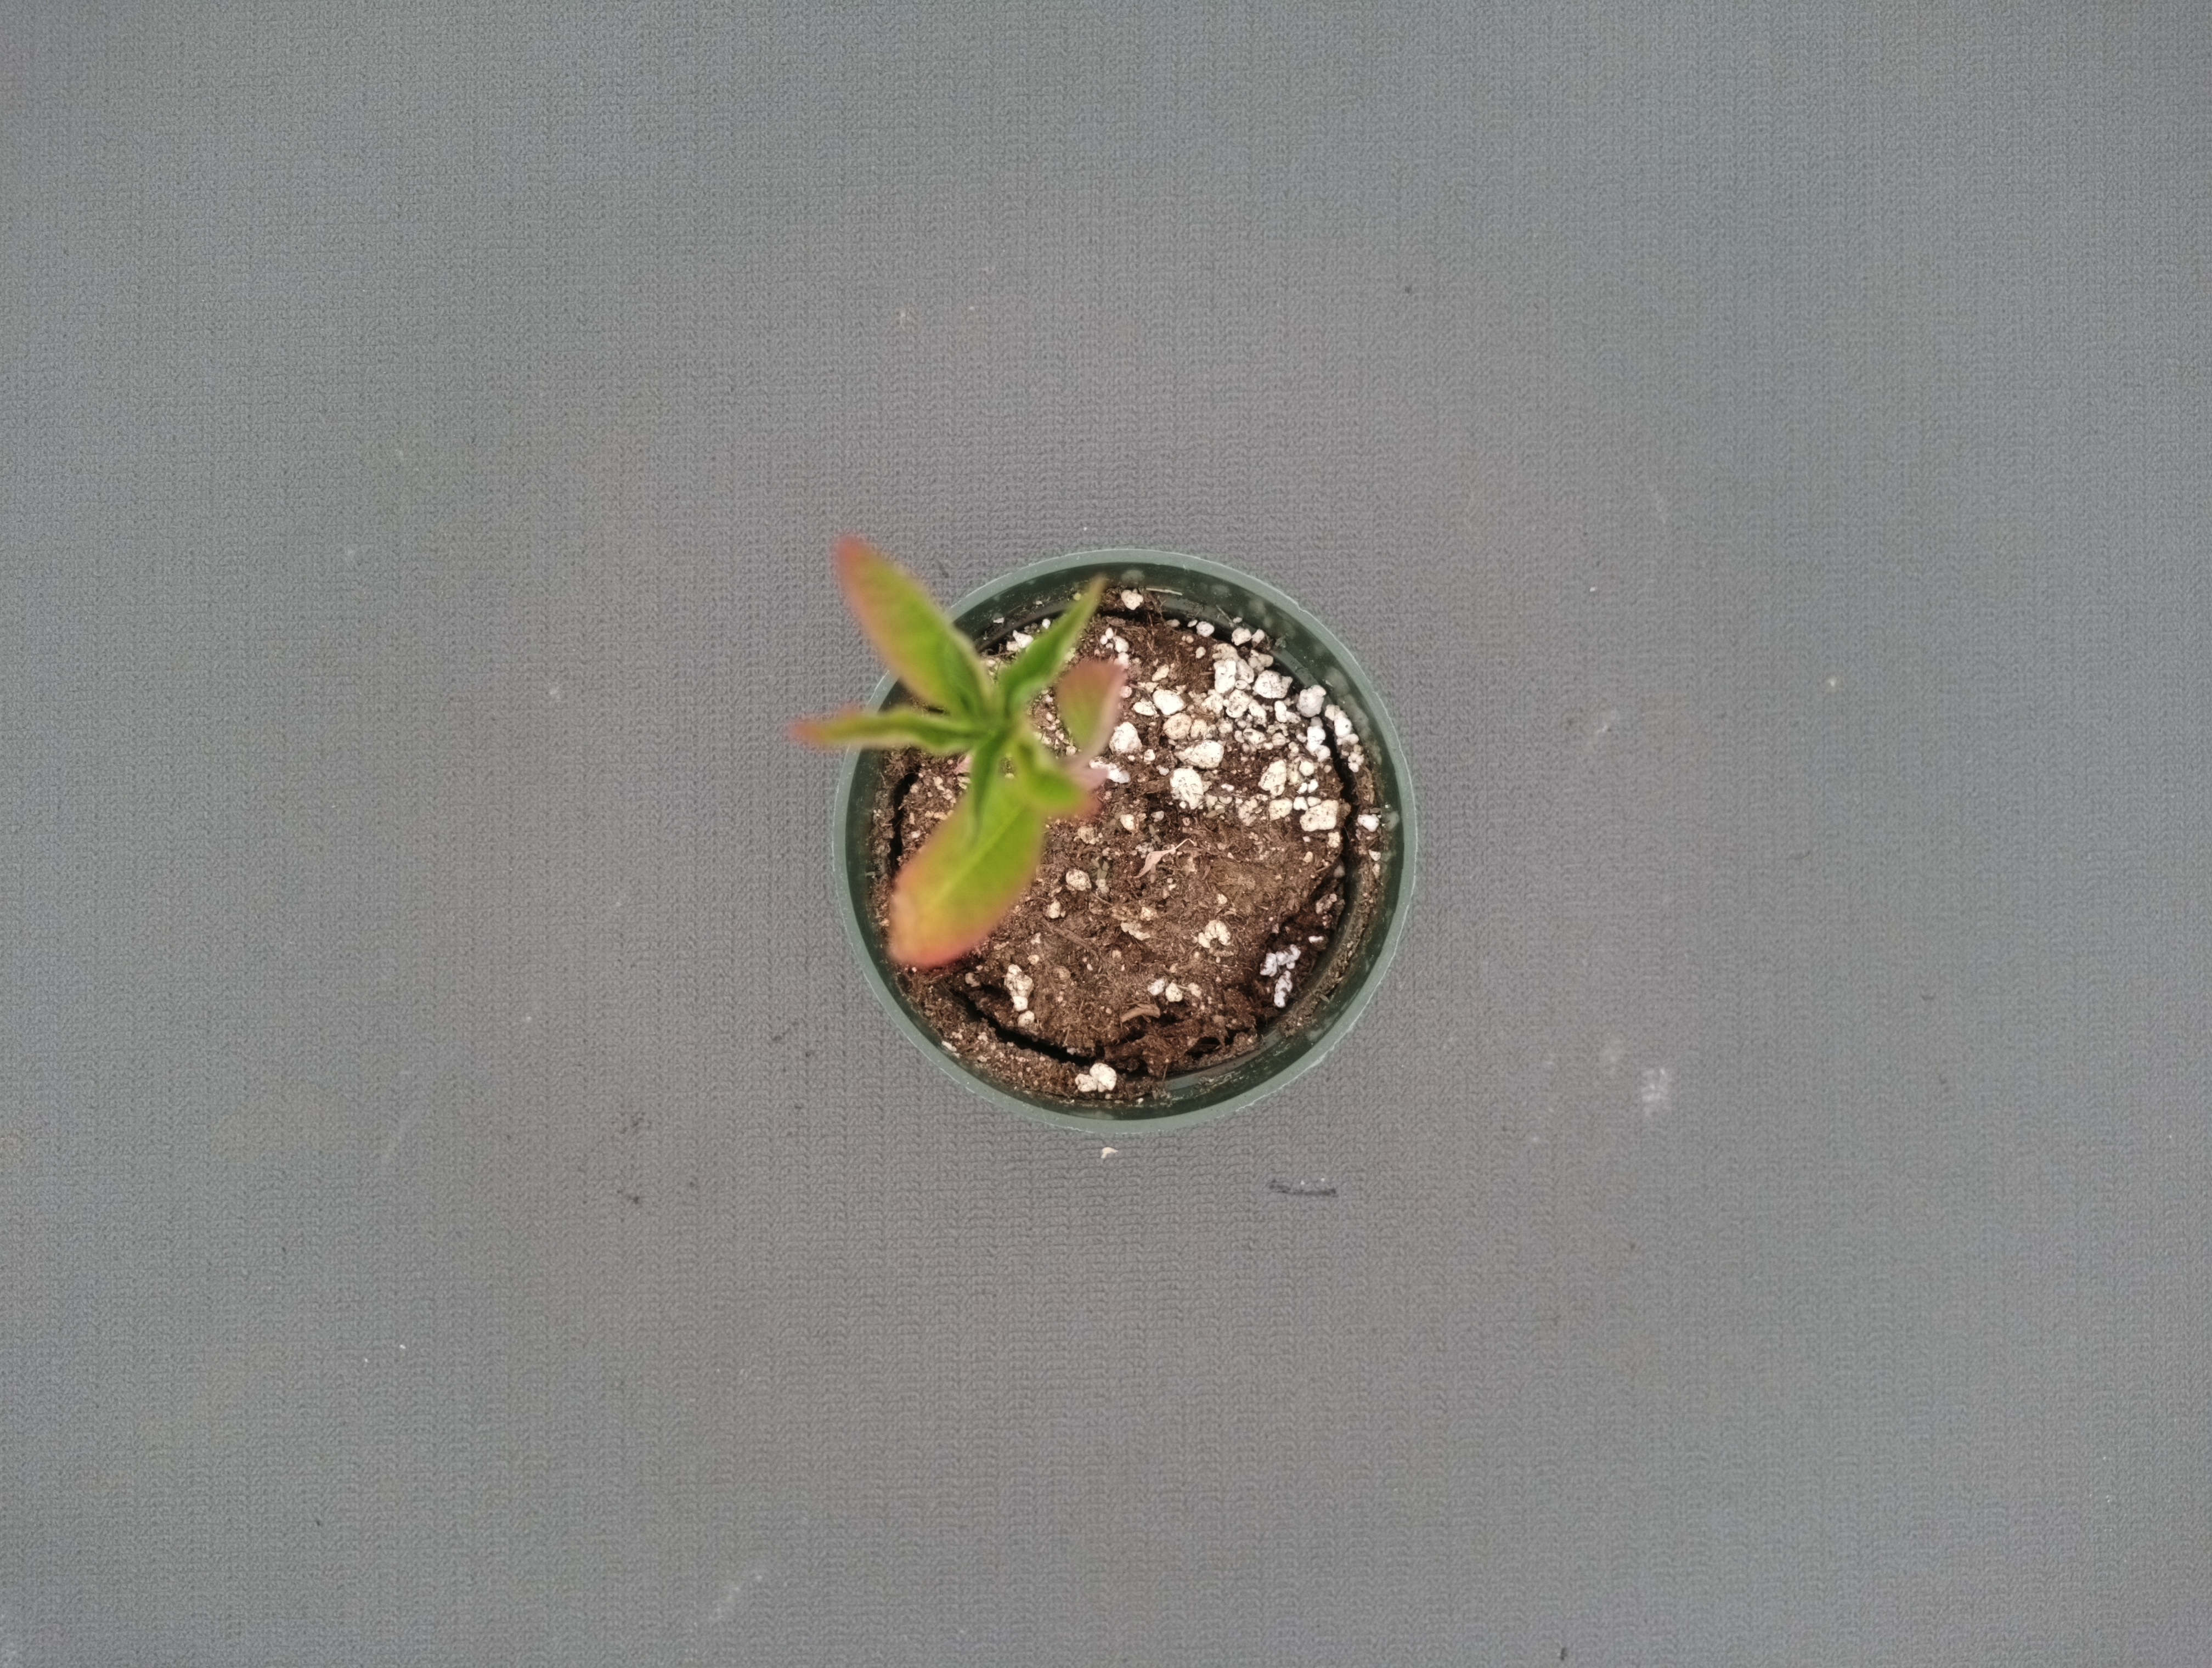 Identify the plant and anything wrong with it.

waterhemp, chlorosis only
